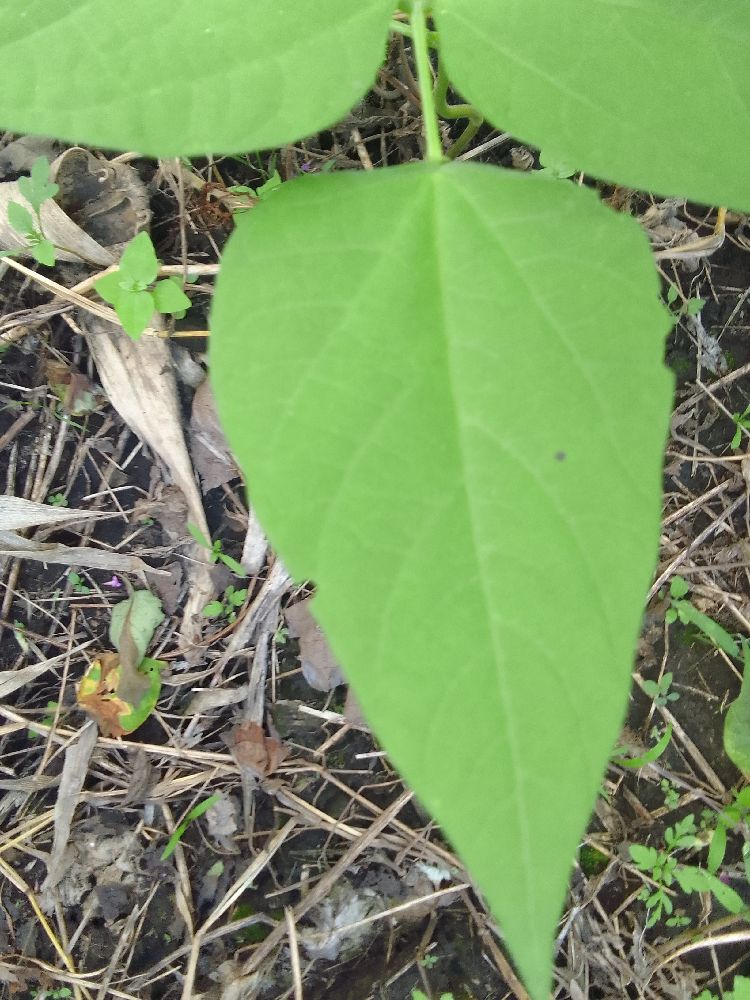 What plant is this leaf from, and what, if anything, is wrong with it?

common bean, healthy
